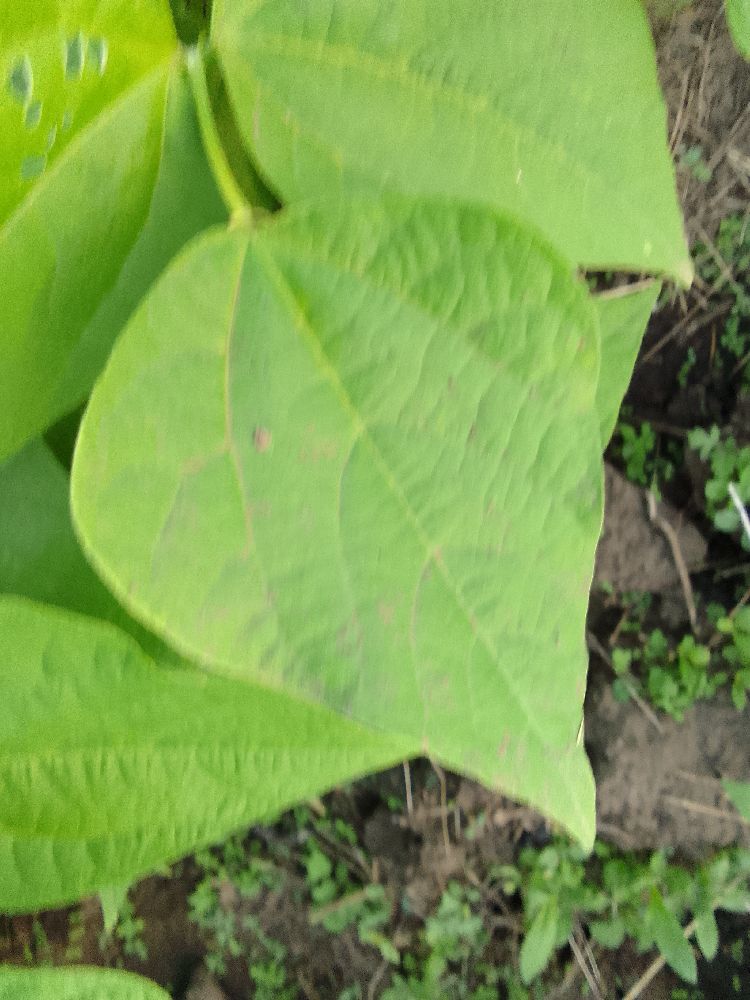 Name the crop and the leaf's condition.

common bean, healthy
